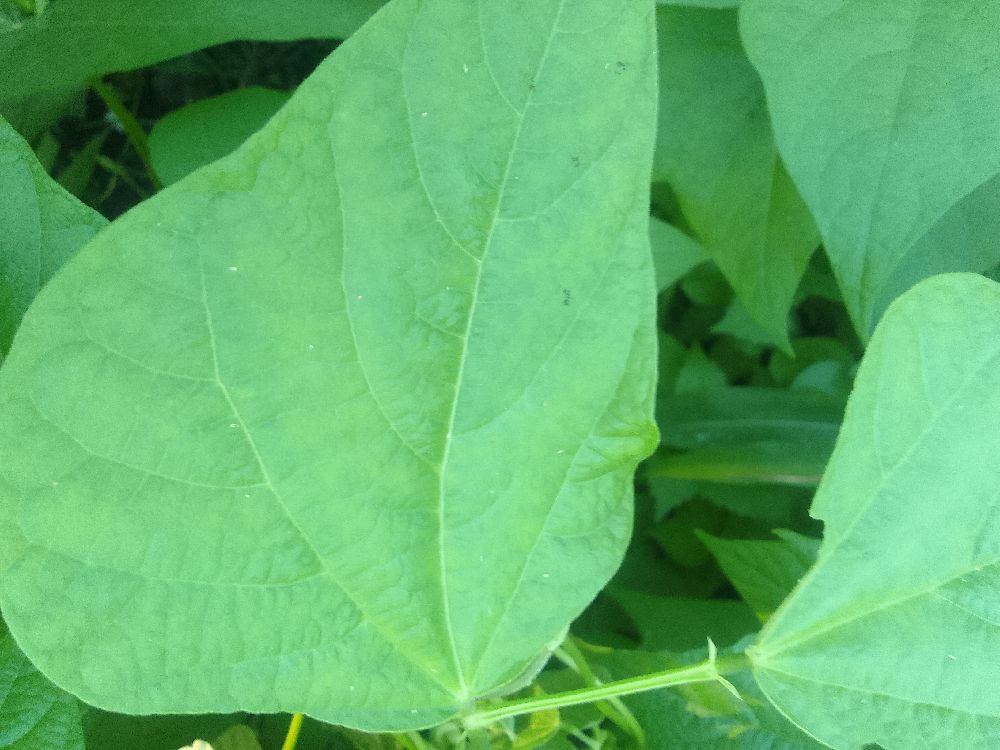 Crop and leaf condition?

common bean, healthy
